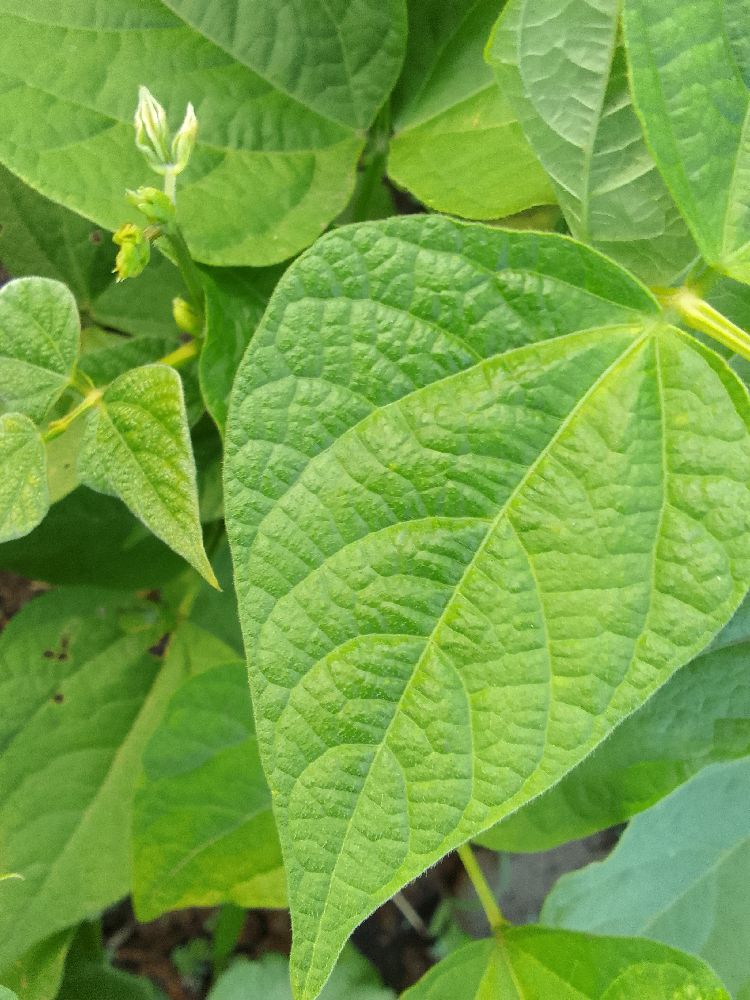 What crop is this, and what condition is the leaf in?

common bean, healthy
